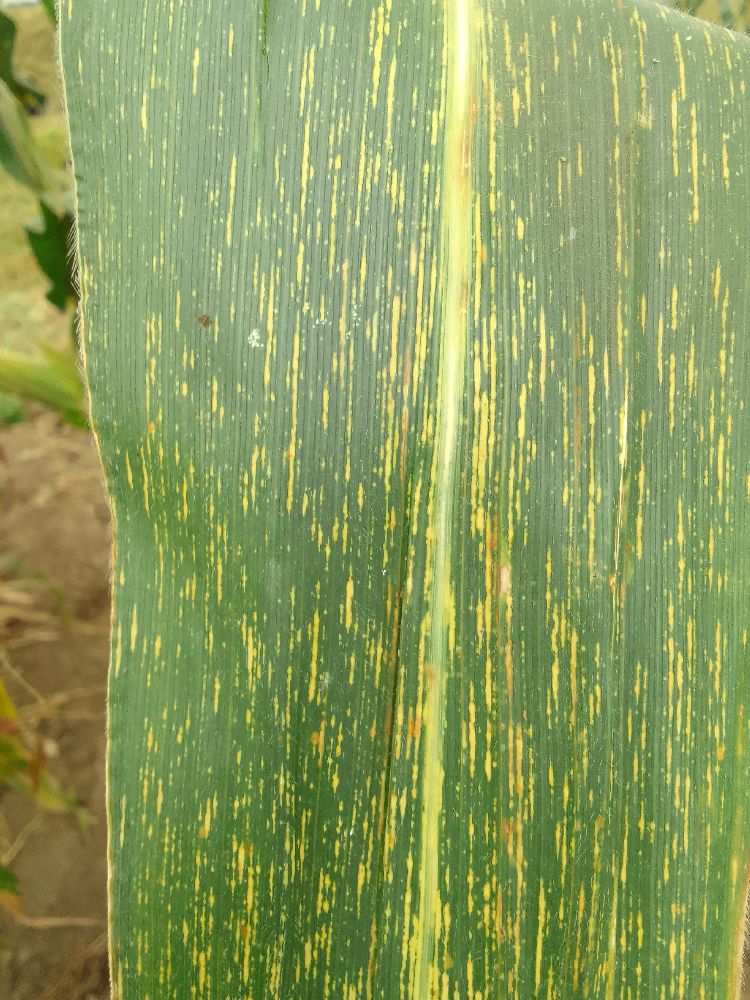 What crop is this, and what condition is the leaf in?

maize, maize streak virus
